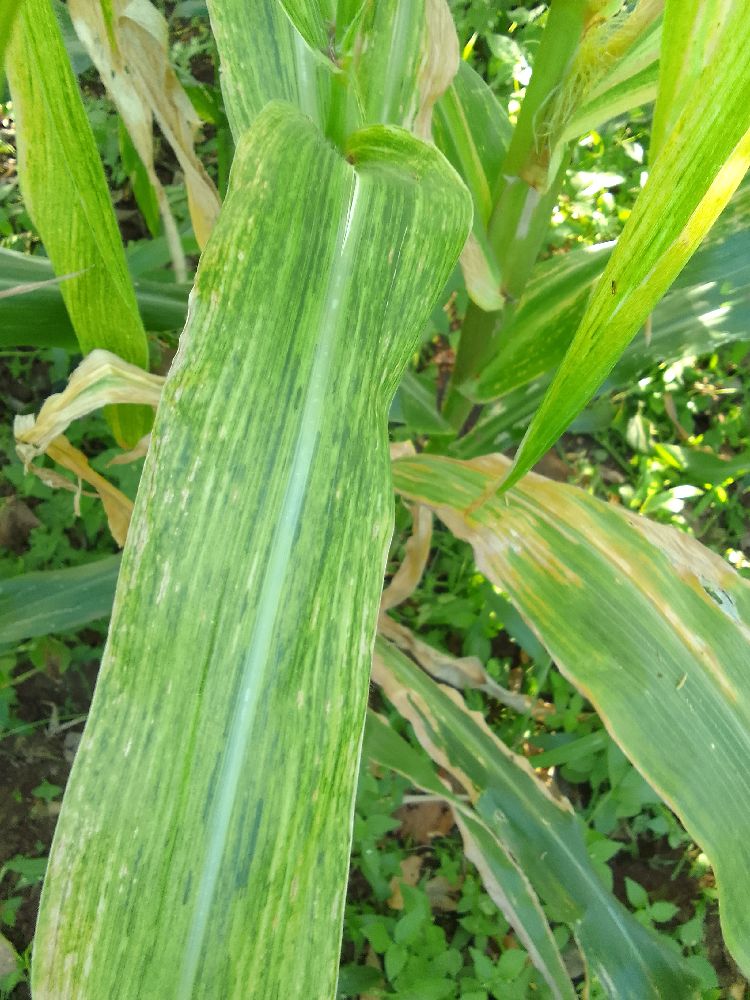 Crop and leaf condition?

maize, maize lethal necrosis
